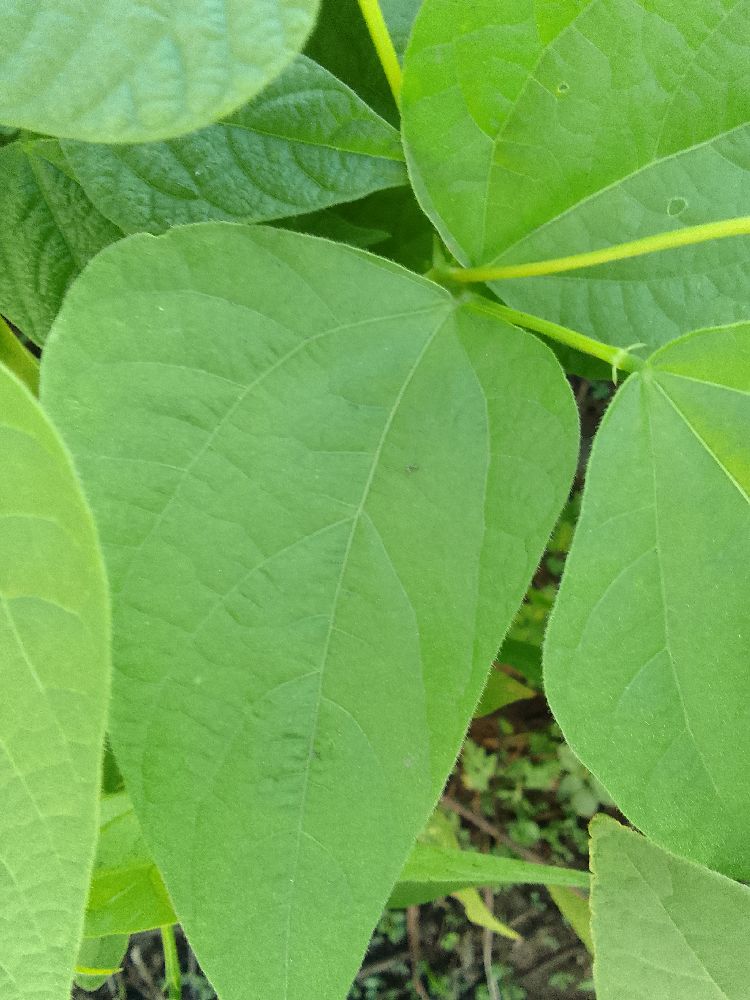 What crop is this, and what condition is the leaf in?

common bean, healthy
